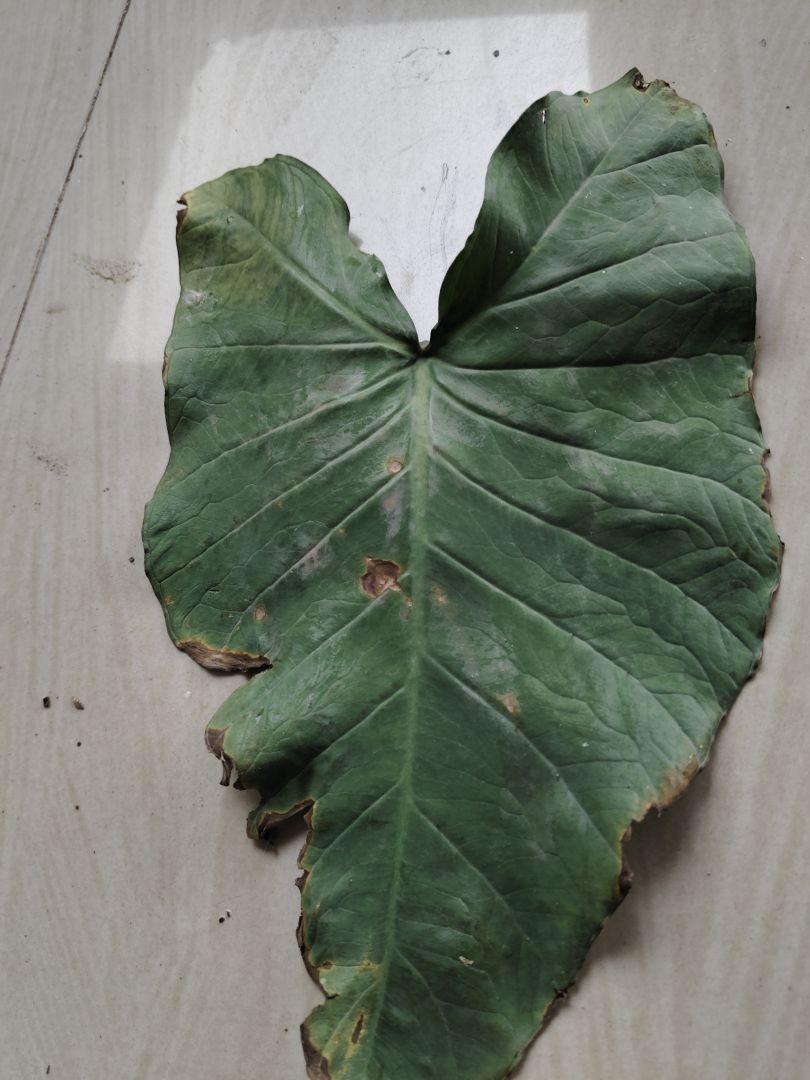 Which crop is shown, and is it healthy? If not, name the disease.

taro, leaf blight
